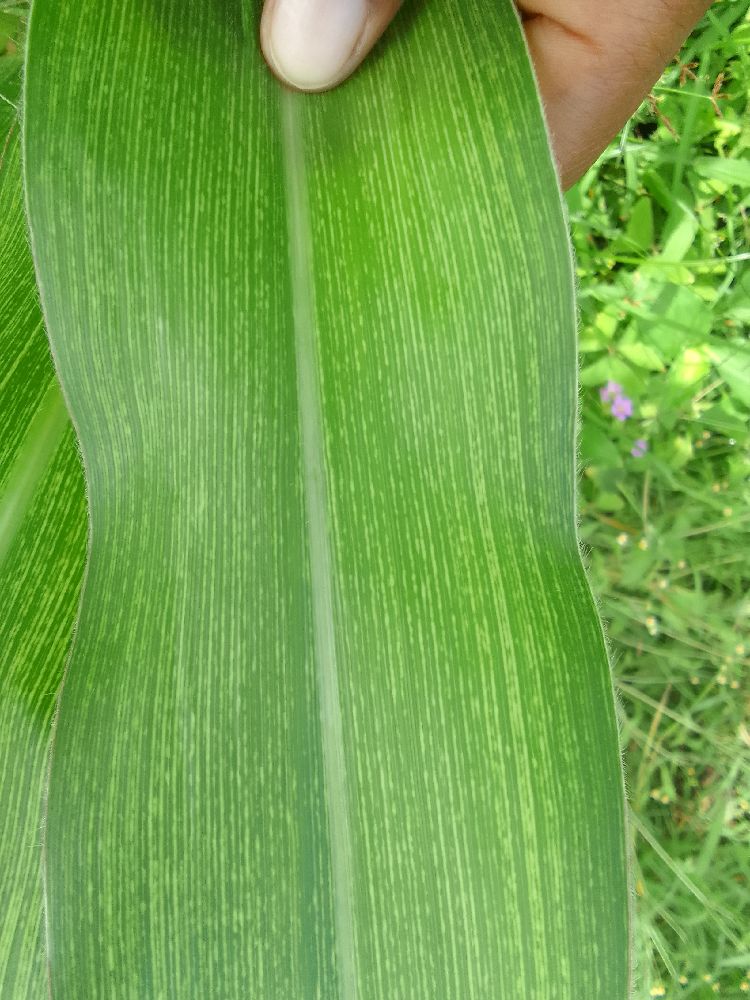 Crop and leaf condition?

maize, maize streak virus
